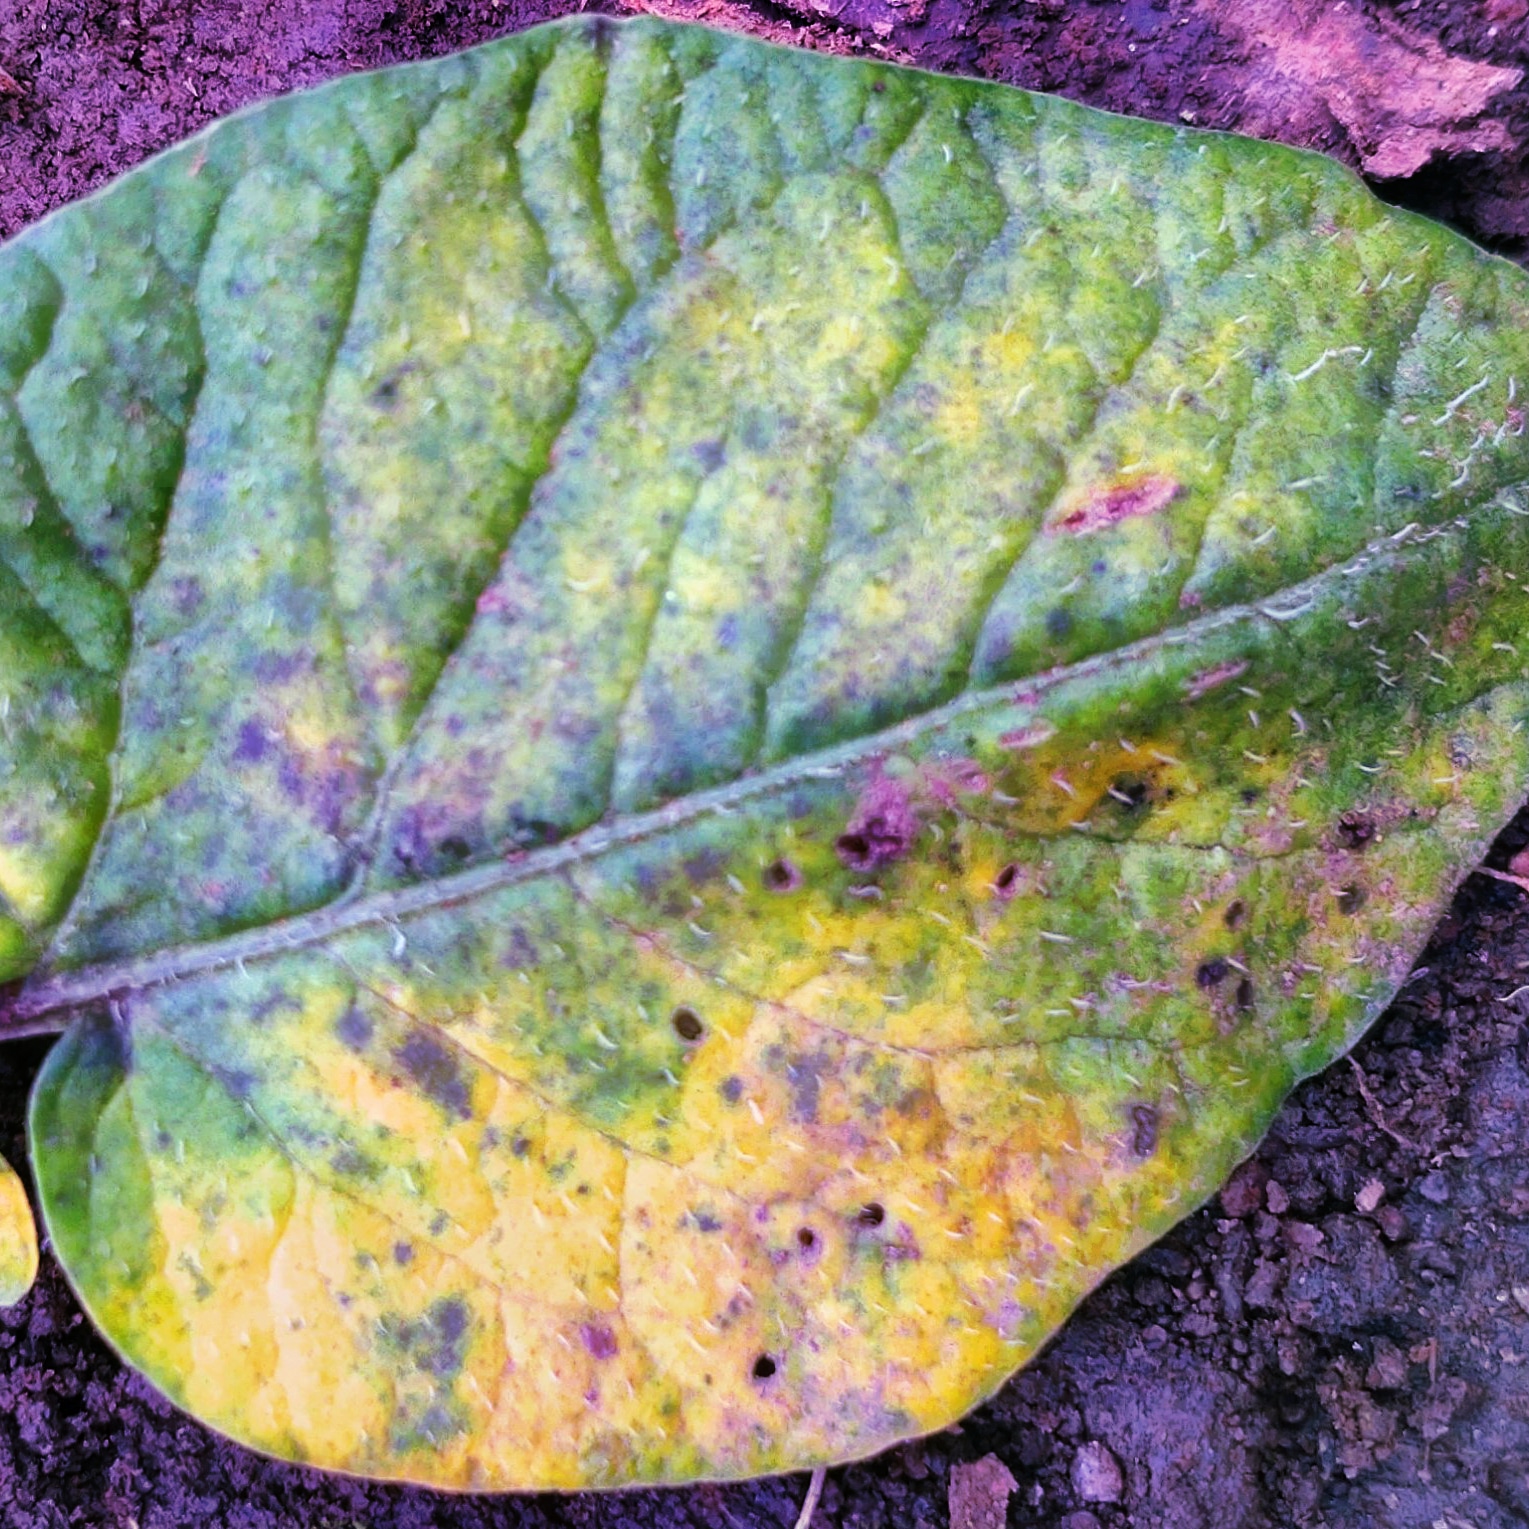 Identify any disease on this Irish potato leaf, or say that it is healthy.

late blight
